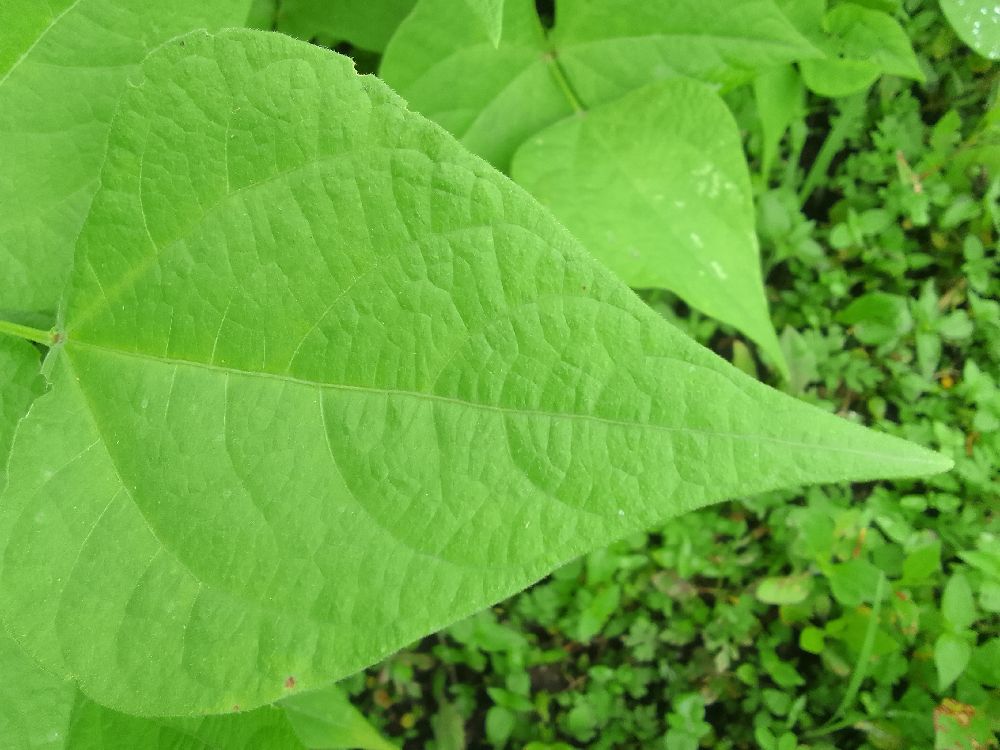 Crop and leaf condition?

common bean, healthy
